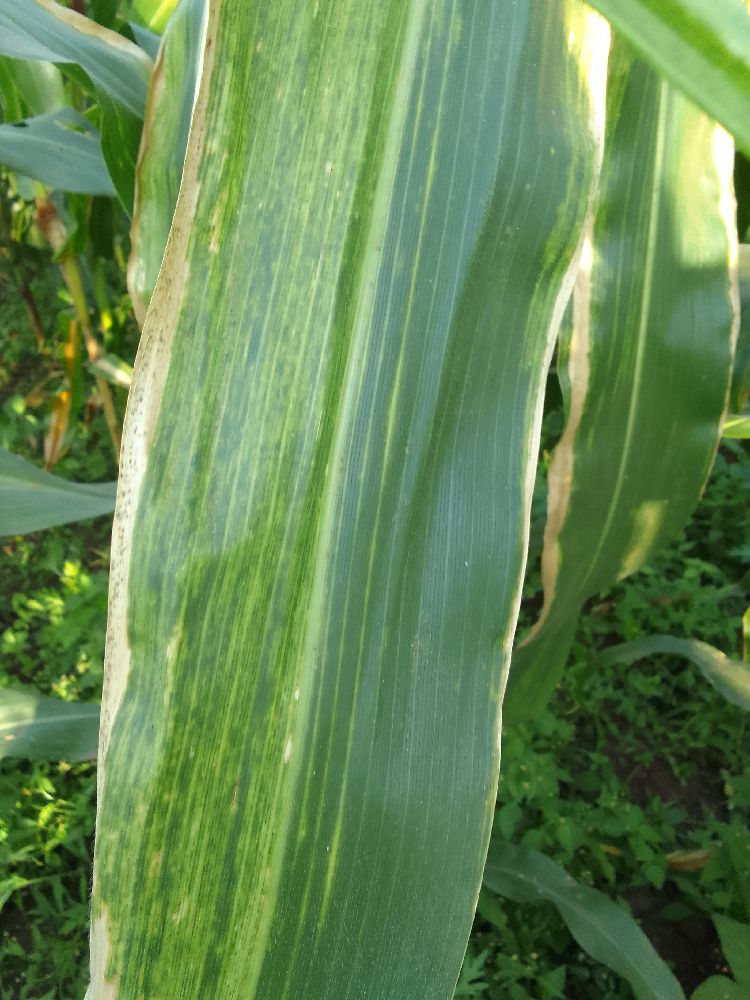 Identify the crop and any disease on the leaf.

maize, maize lethal necrosis
